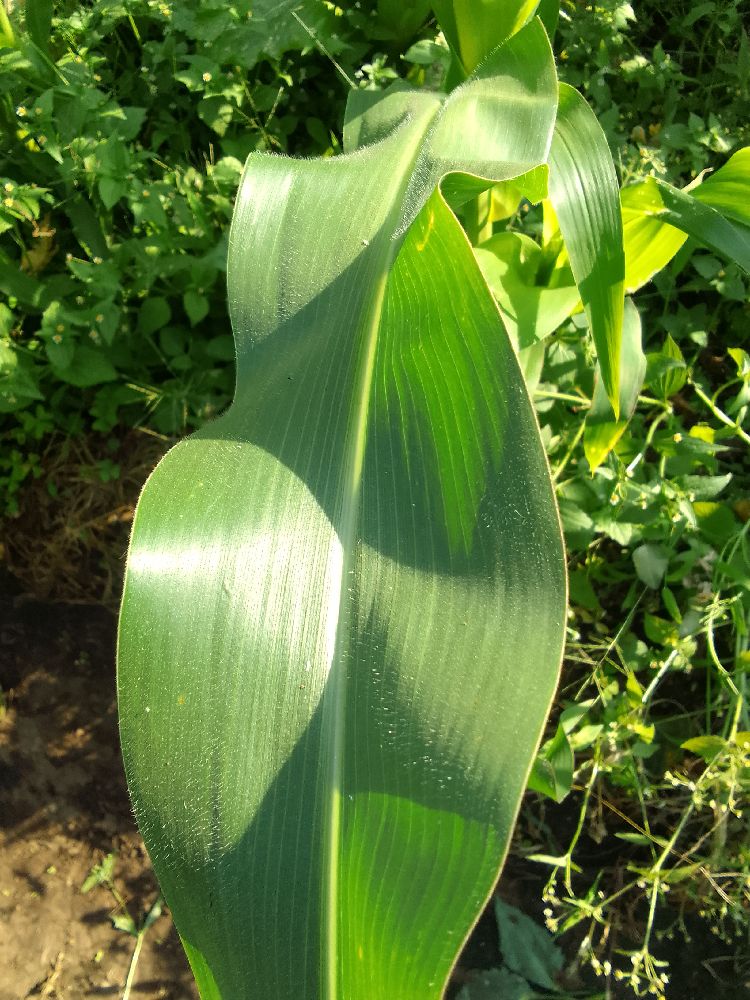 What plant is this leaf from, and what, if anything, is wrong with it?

maize, healthy
